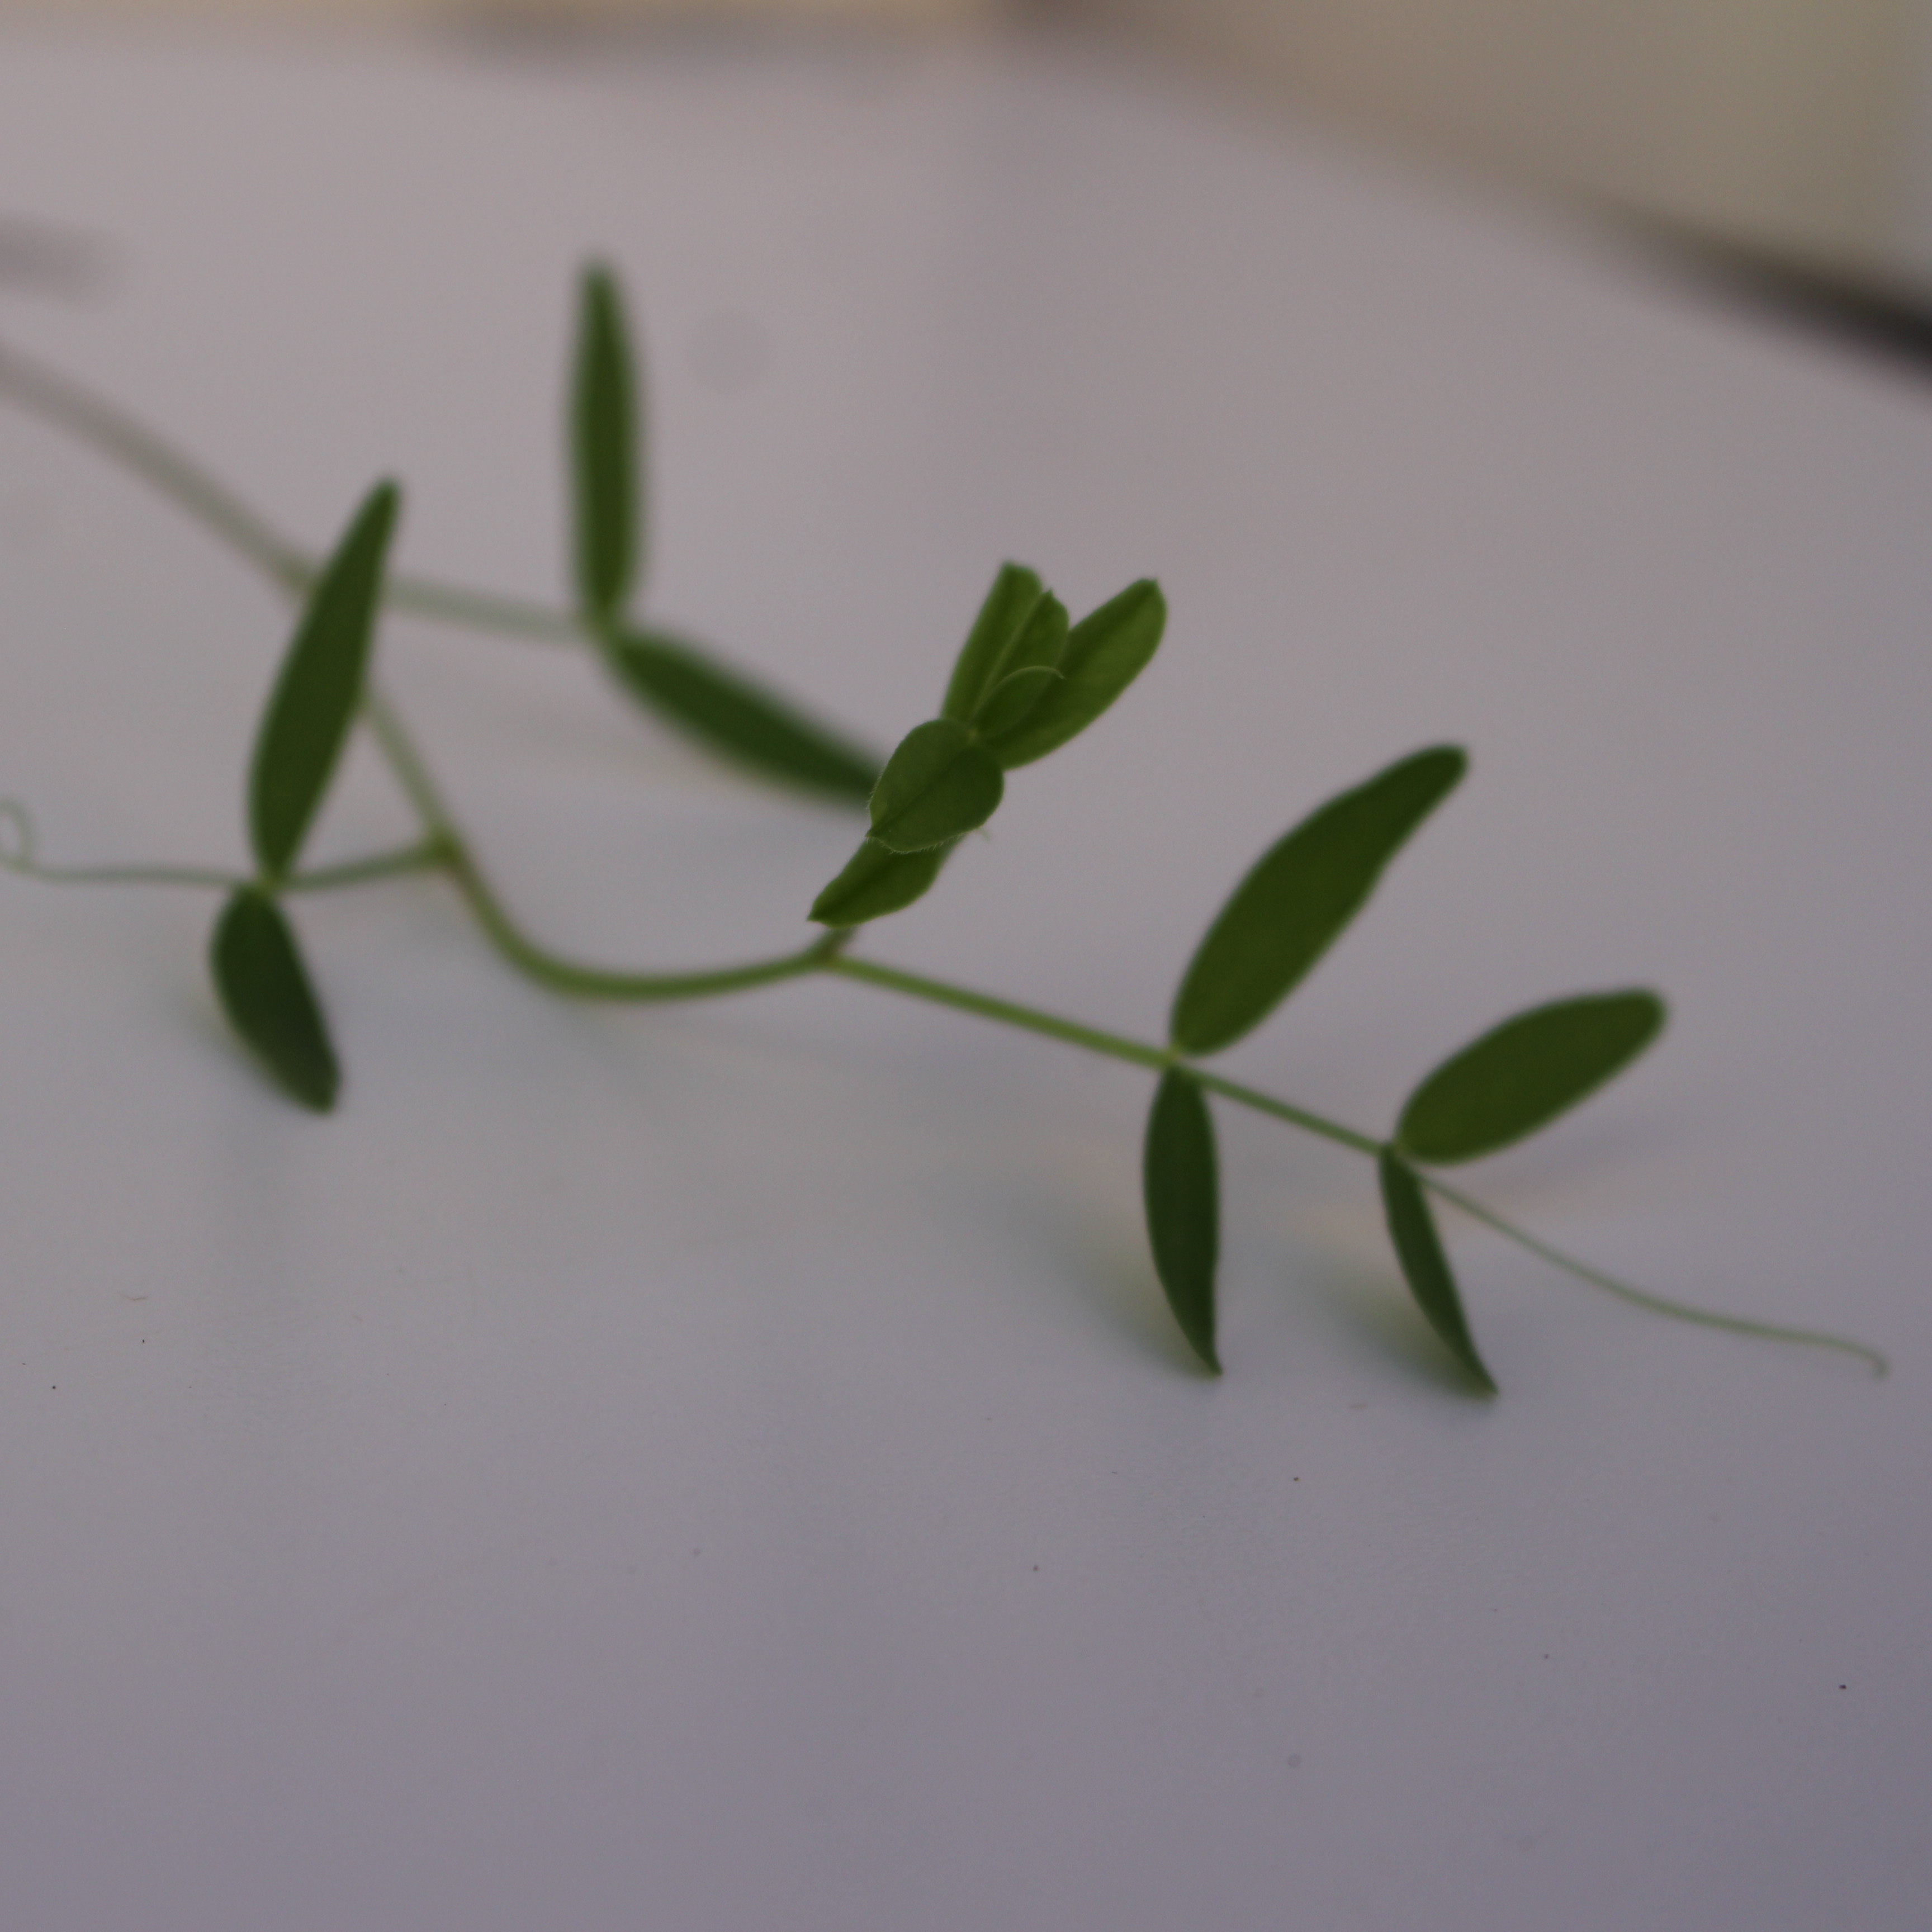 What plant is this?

Vicia sativa
